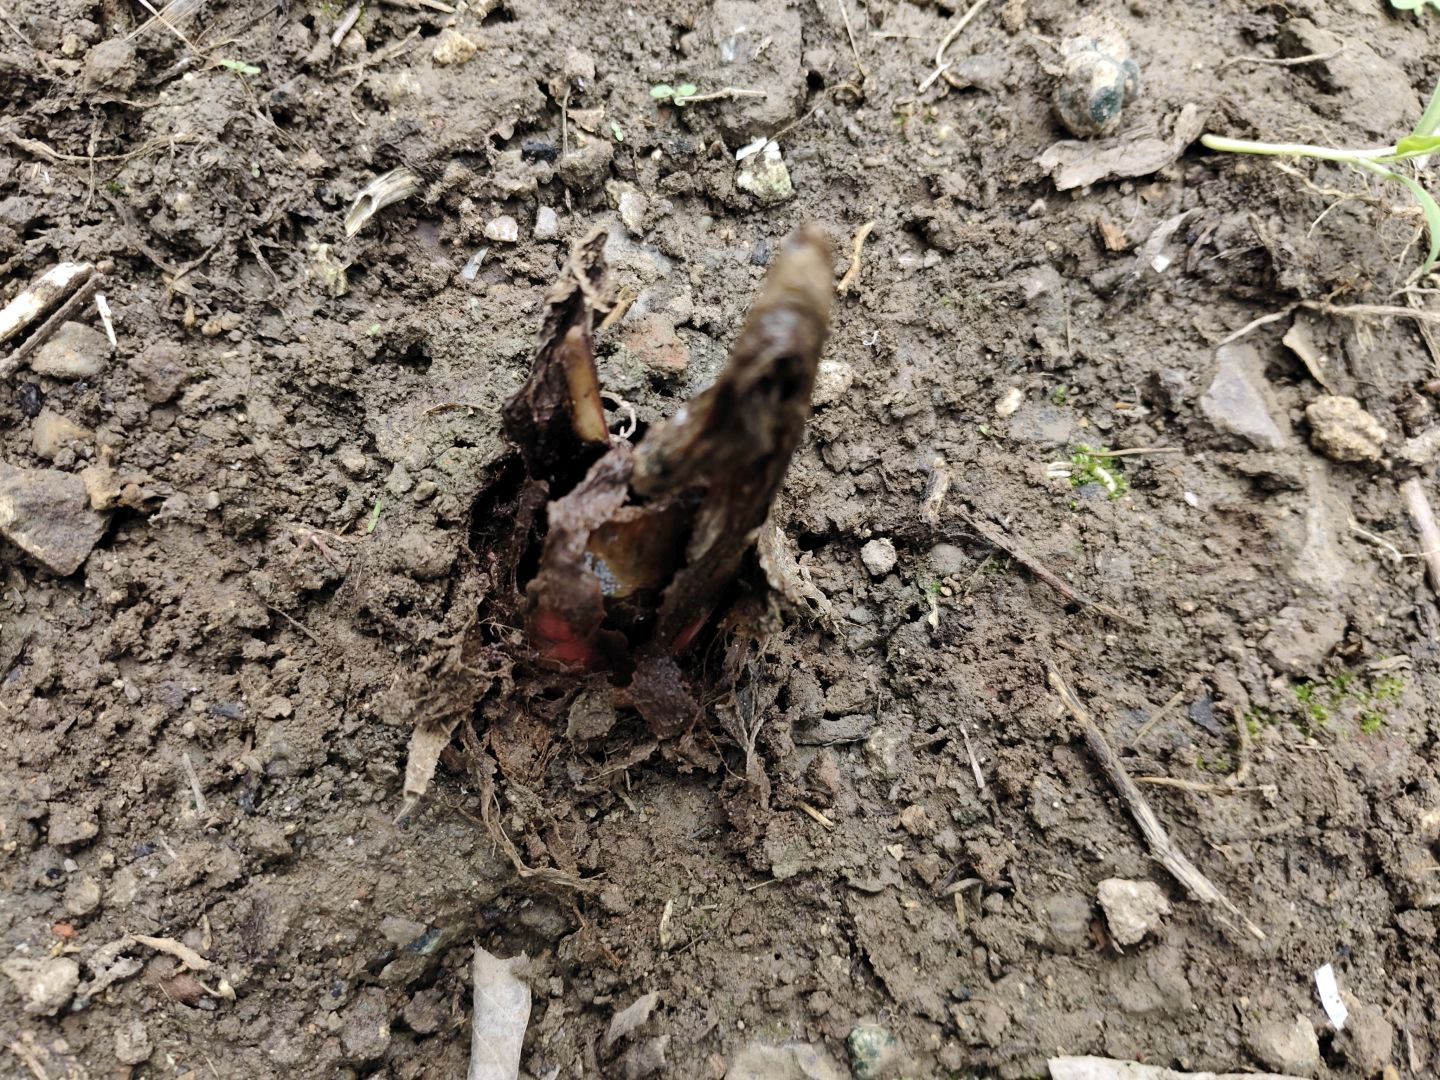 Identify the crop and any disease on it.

taro, root rot
